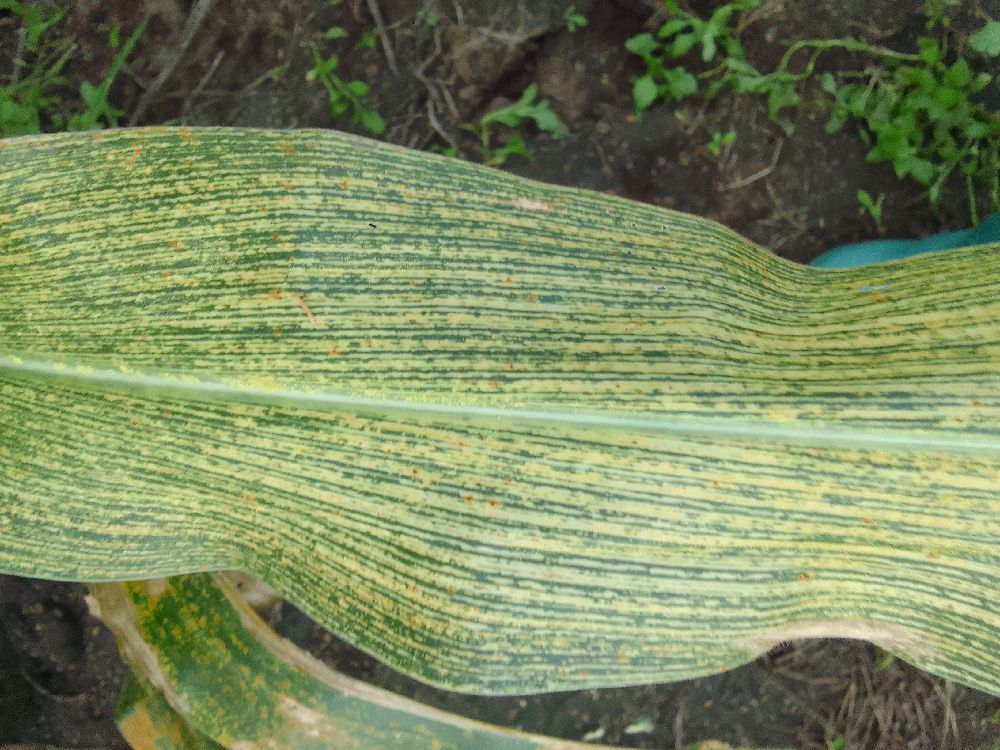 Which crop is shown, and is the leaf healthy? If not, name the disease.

maize, maize streak virus
